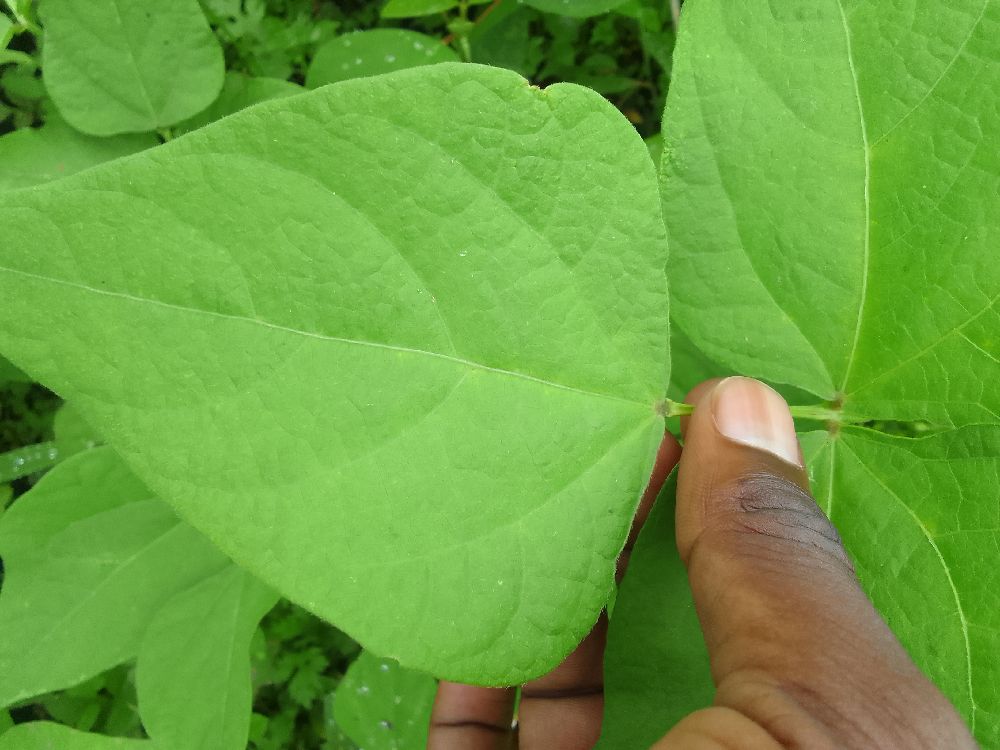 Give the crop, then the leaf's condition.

common bean, healthy
